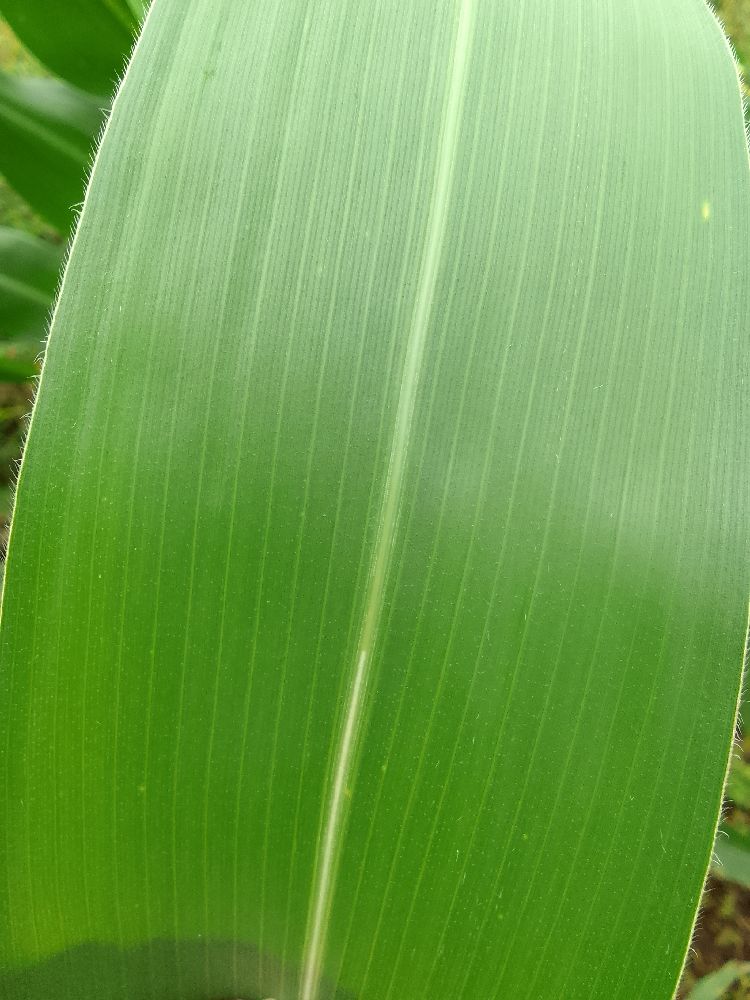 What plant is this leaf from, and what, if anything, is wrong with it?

maize, healthy
